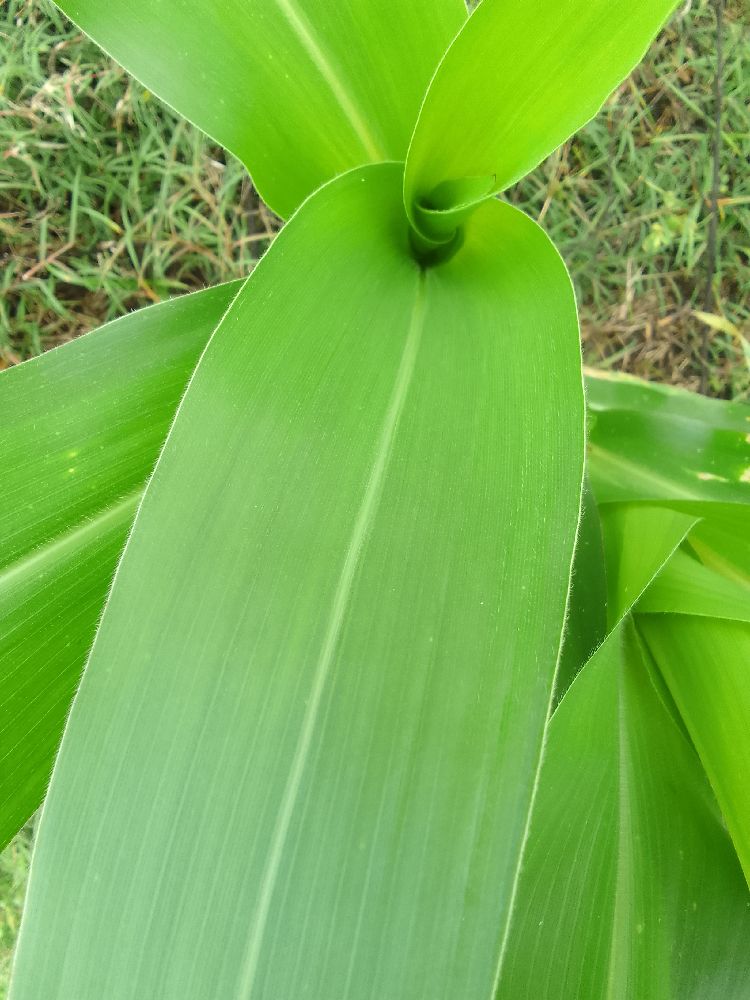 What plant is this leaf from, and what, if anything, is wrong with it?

maize, healthy
